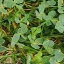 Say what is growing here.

unstructured weed
